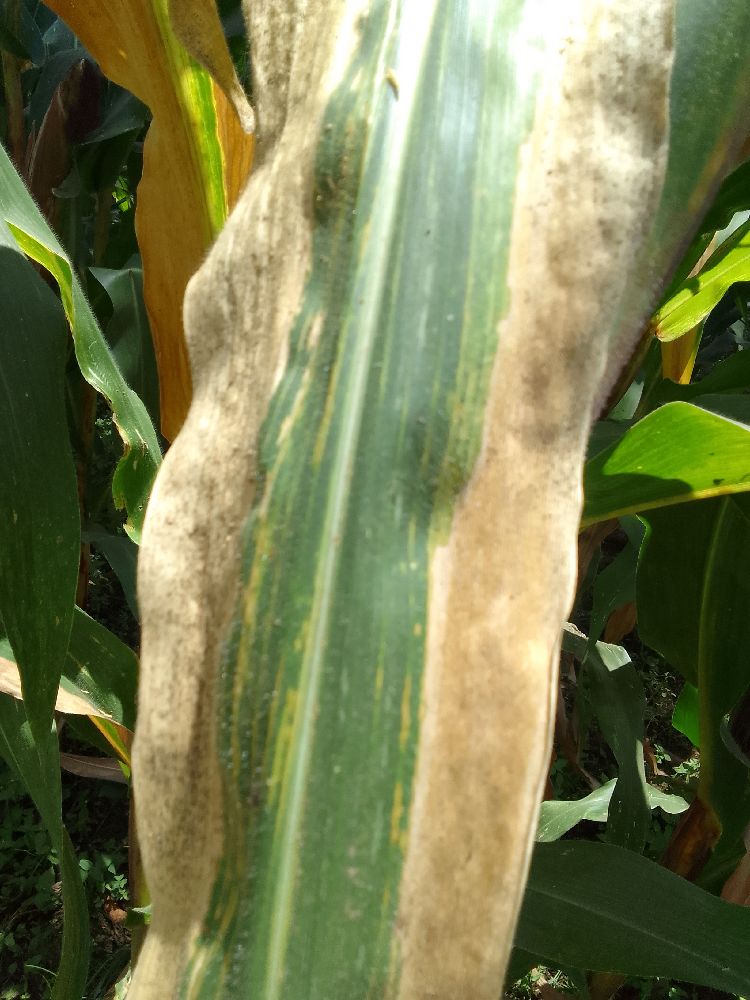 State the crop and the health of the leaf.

maize, maize lethal necrosis
